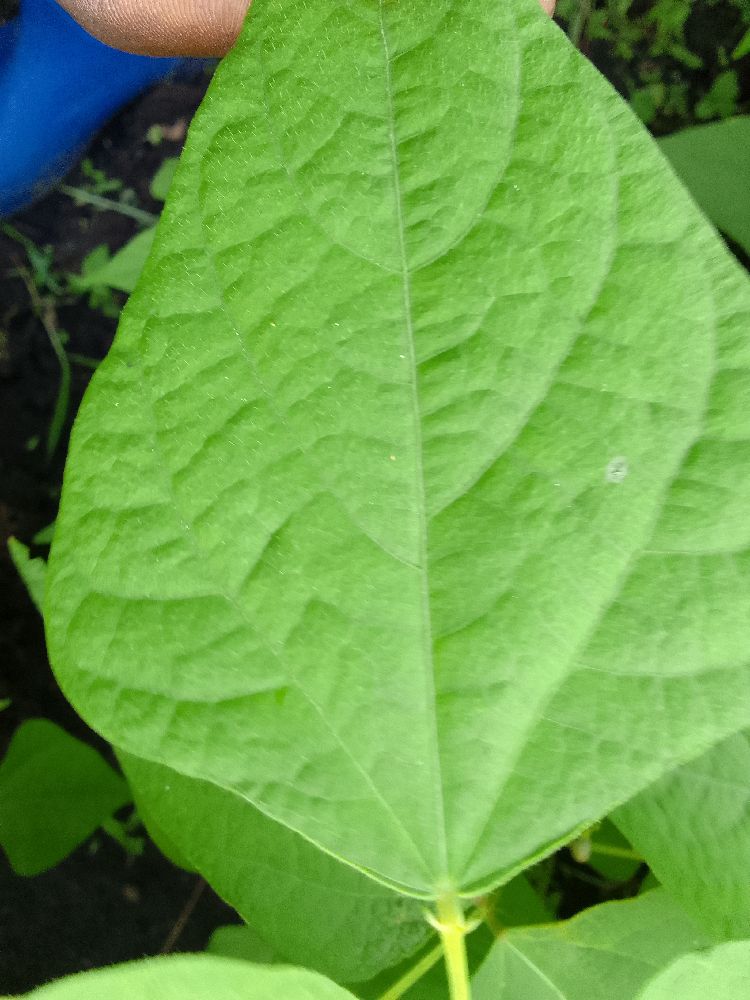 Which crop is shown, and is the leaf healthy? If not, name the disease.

common bean, healthy
